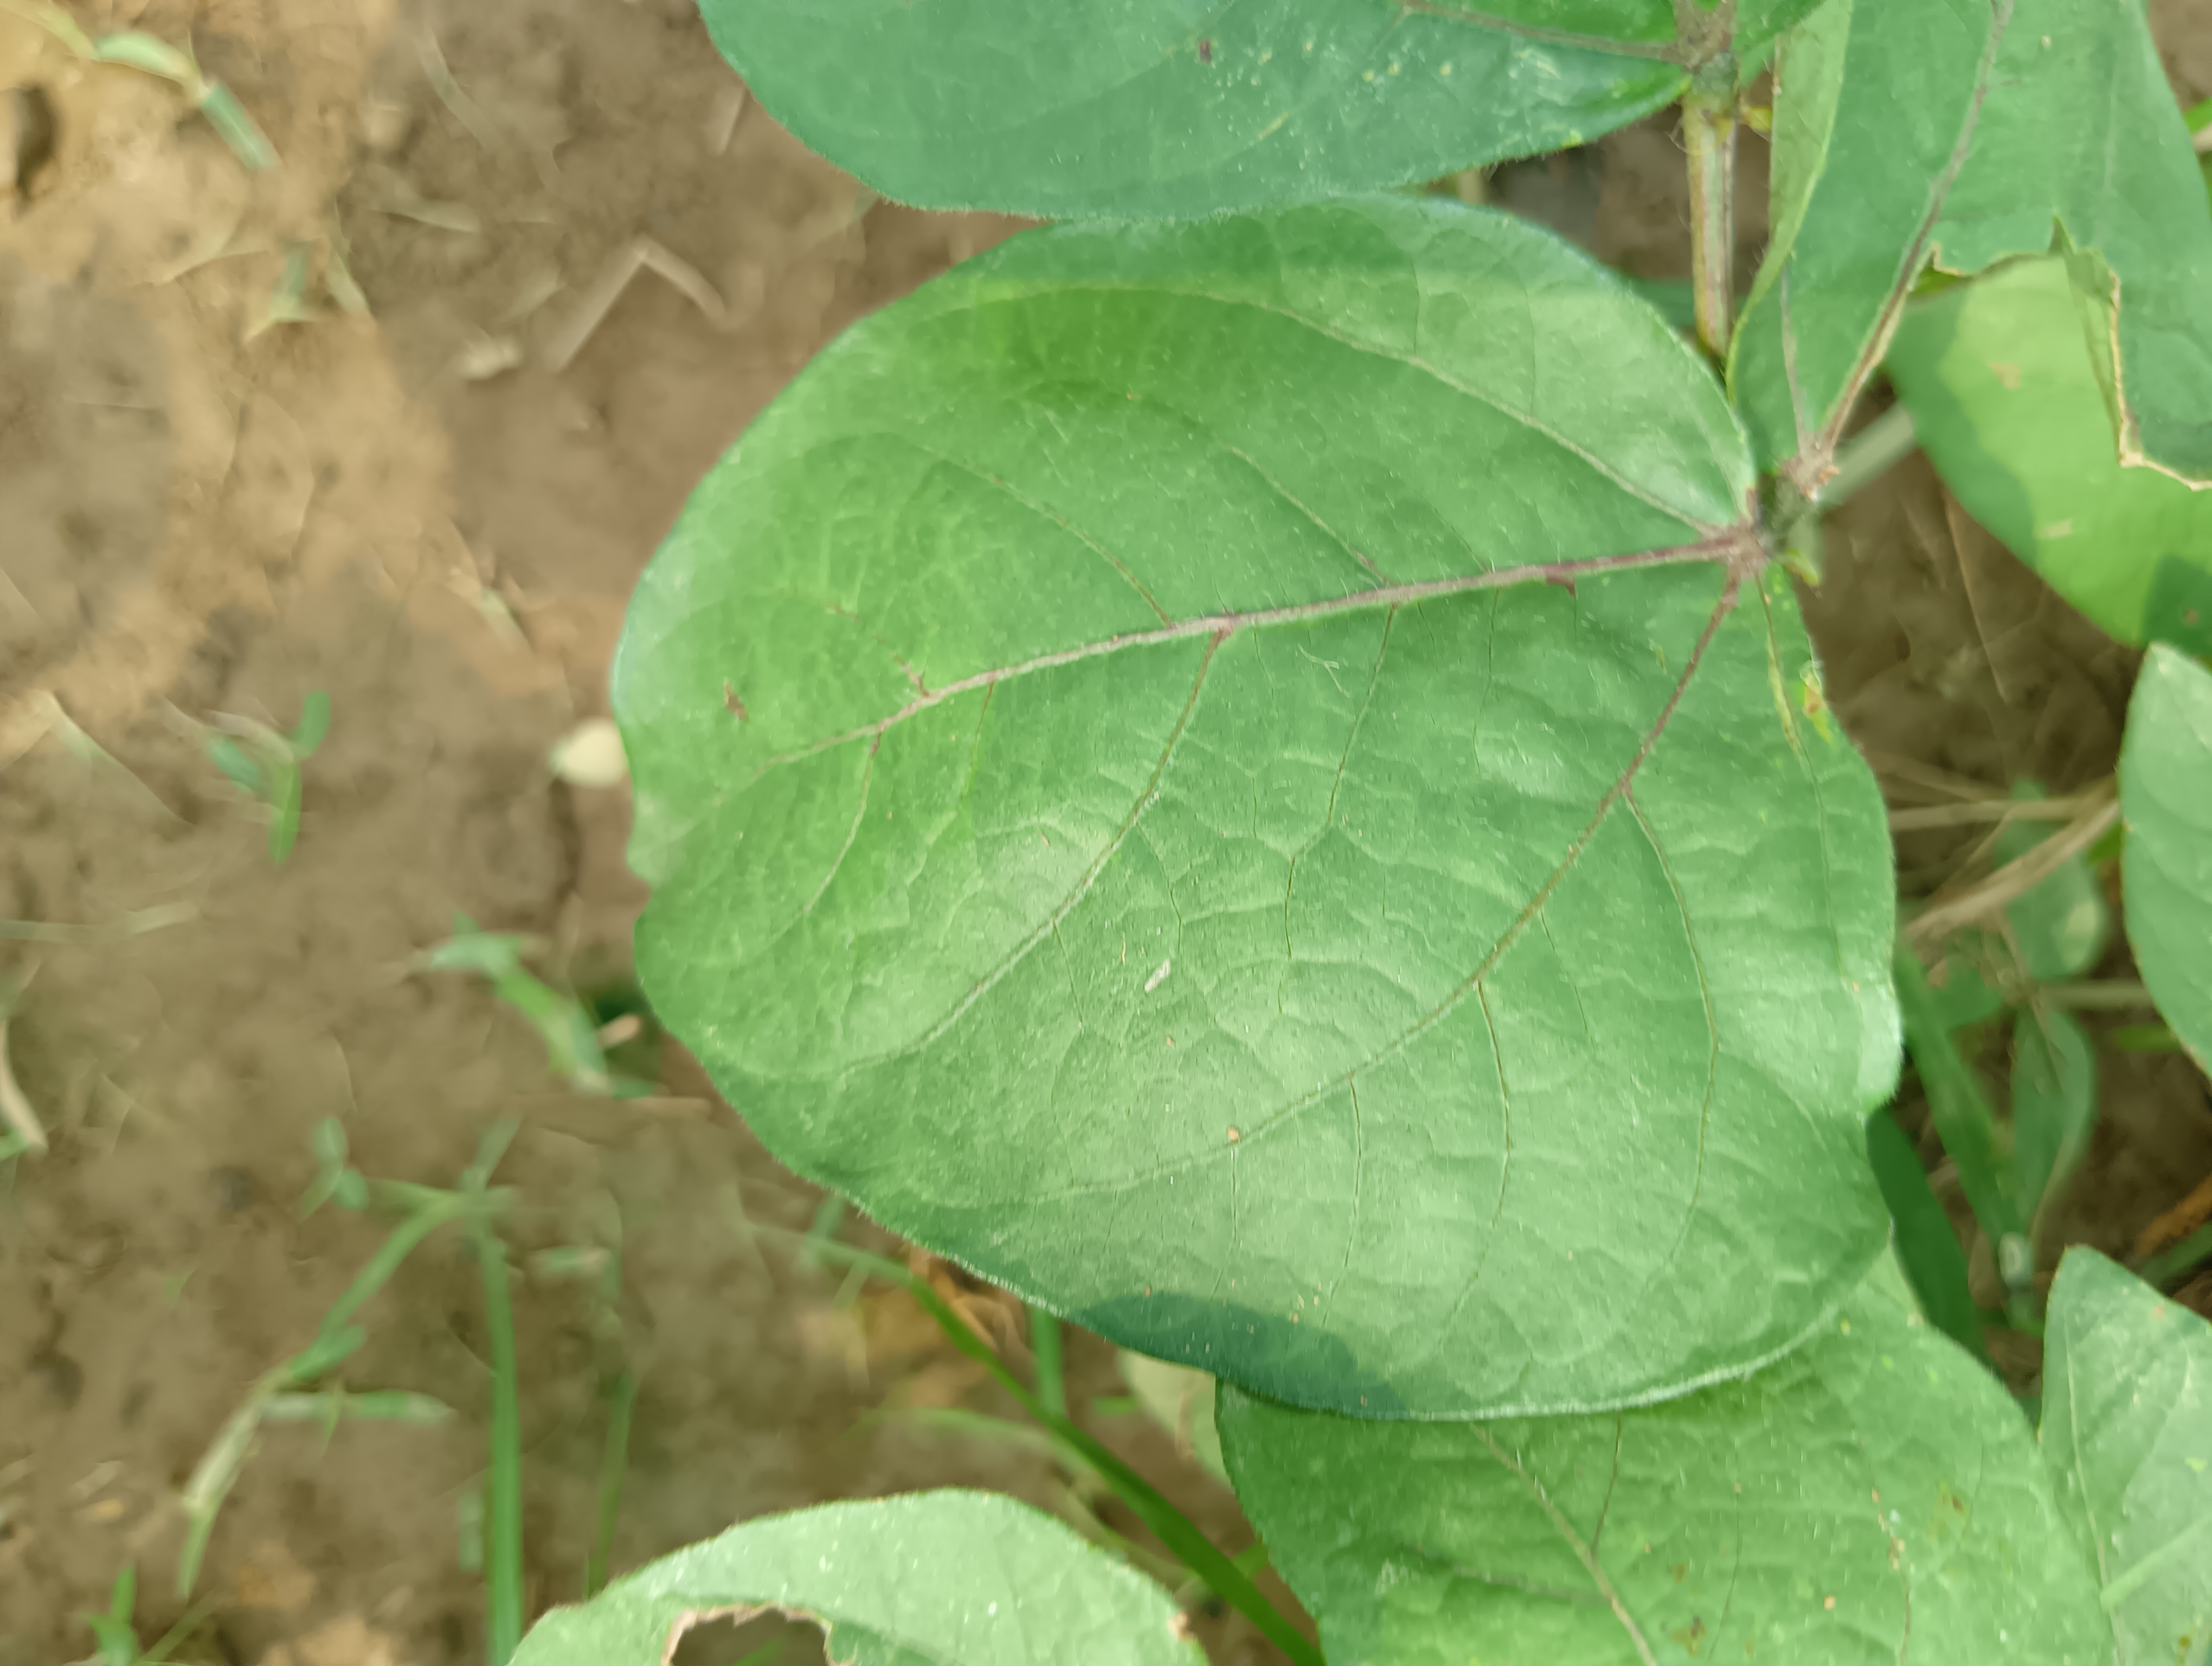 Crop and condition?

mungbean, healthy
